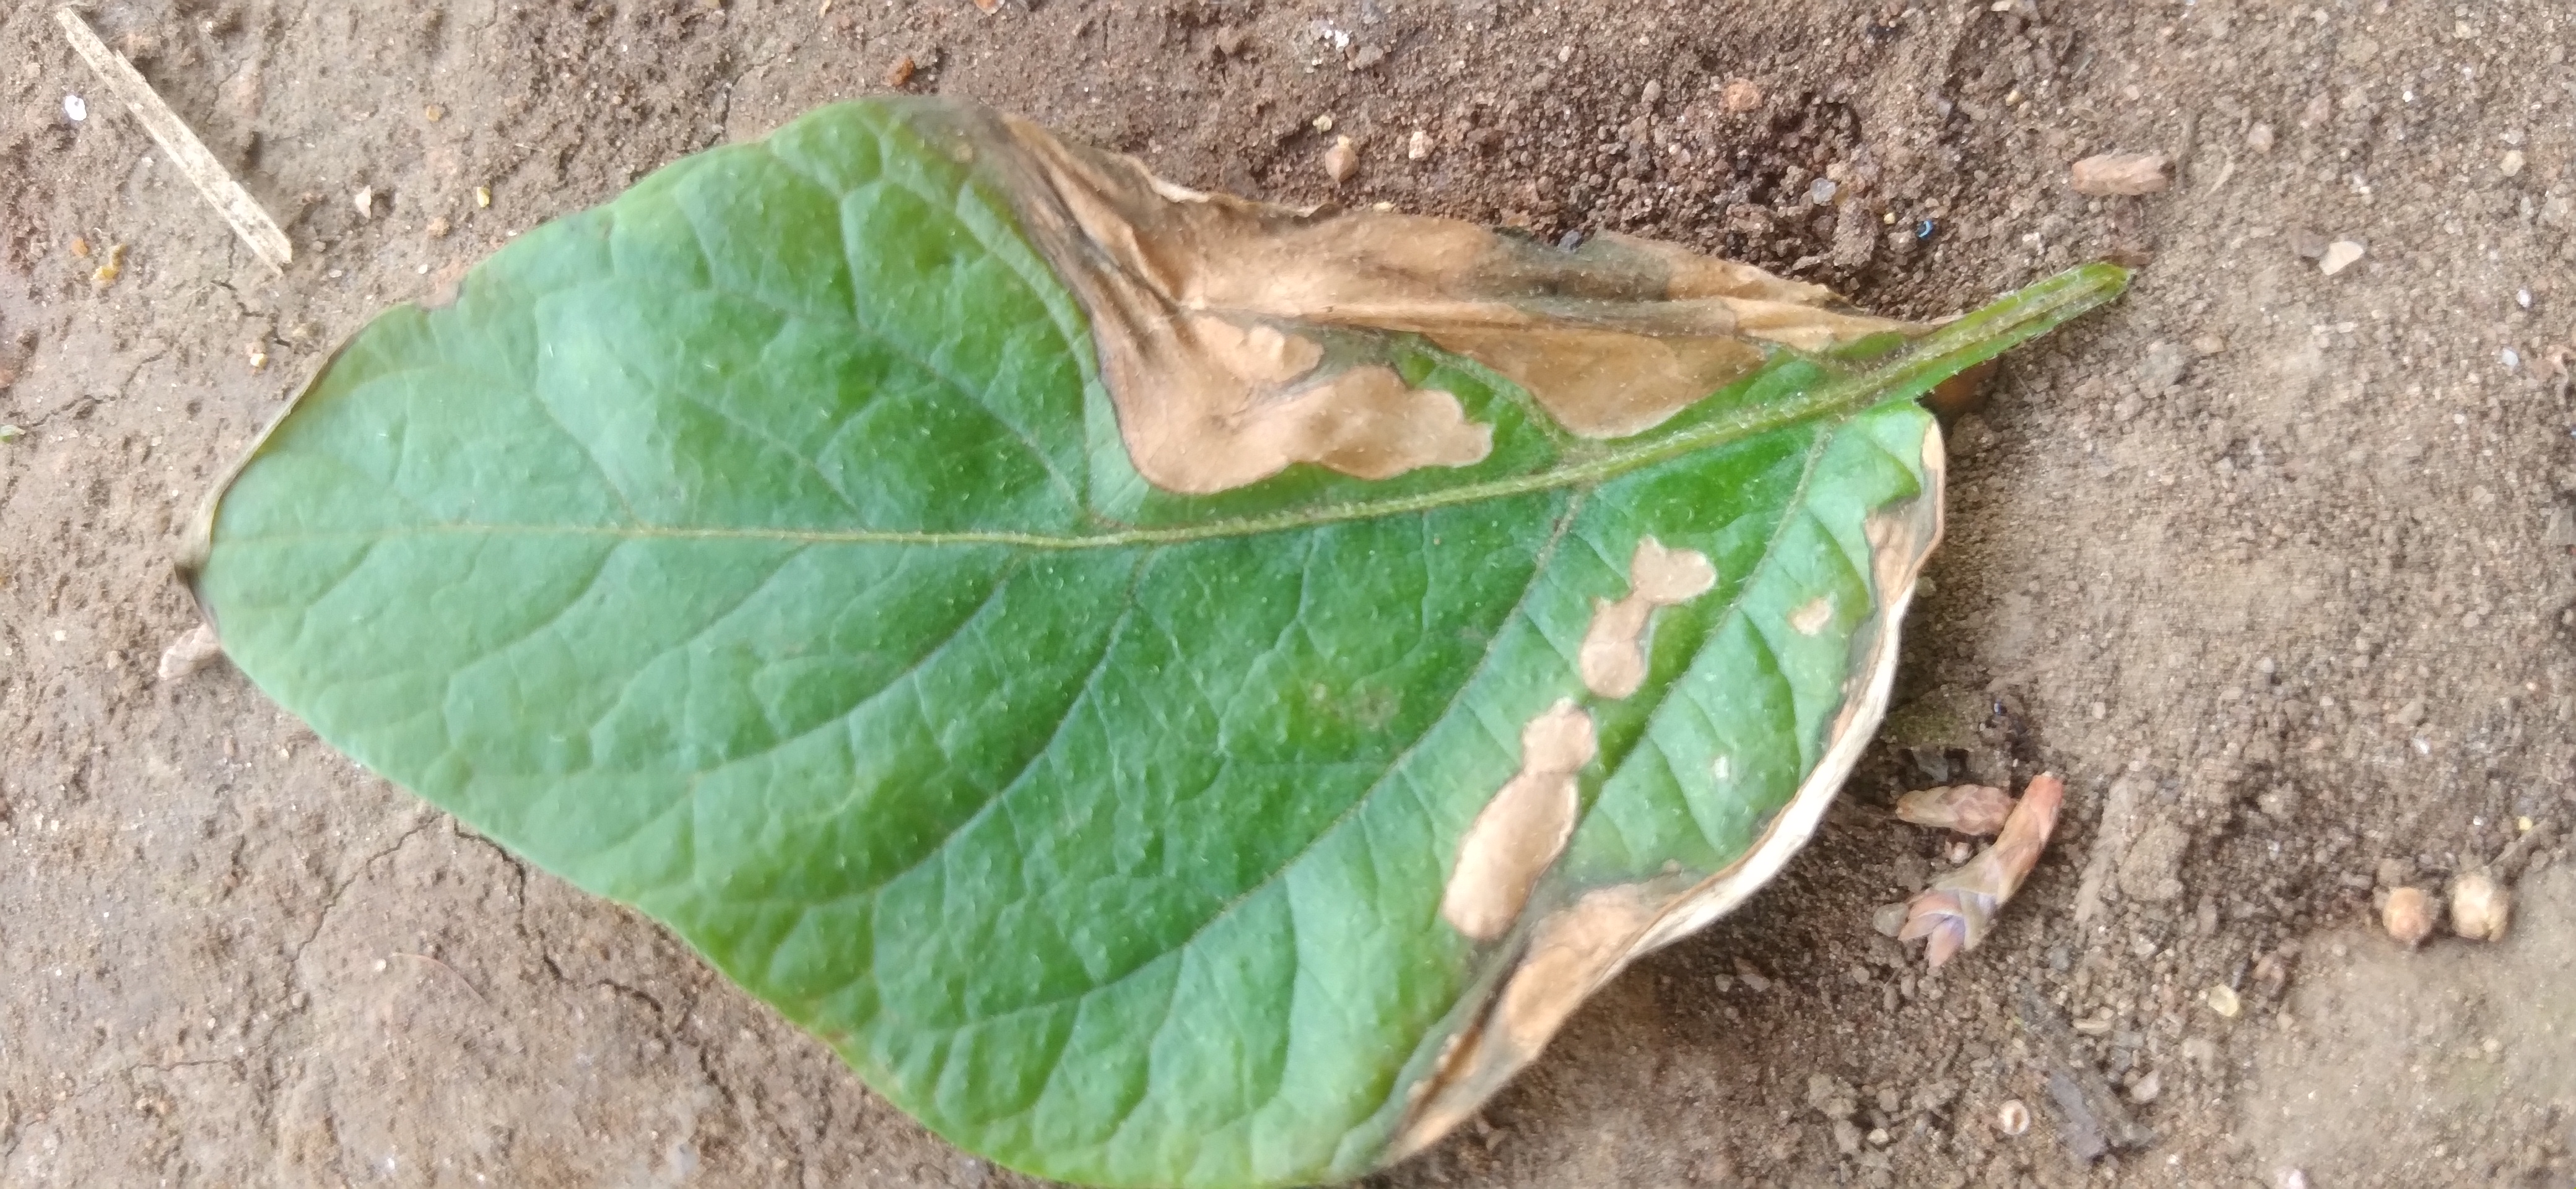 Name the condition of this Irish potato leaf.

early blight
